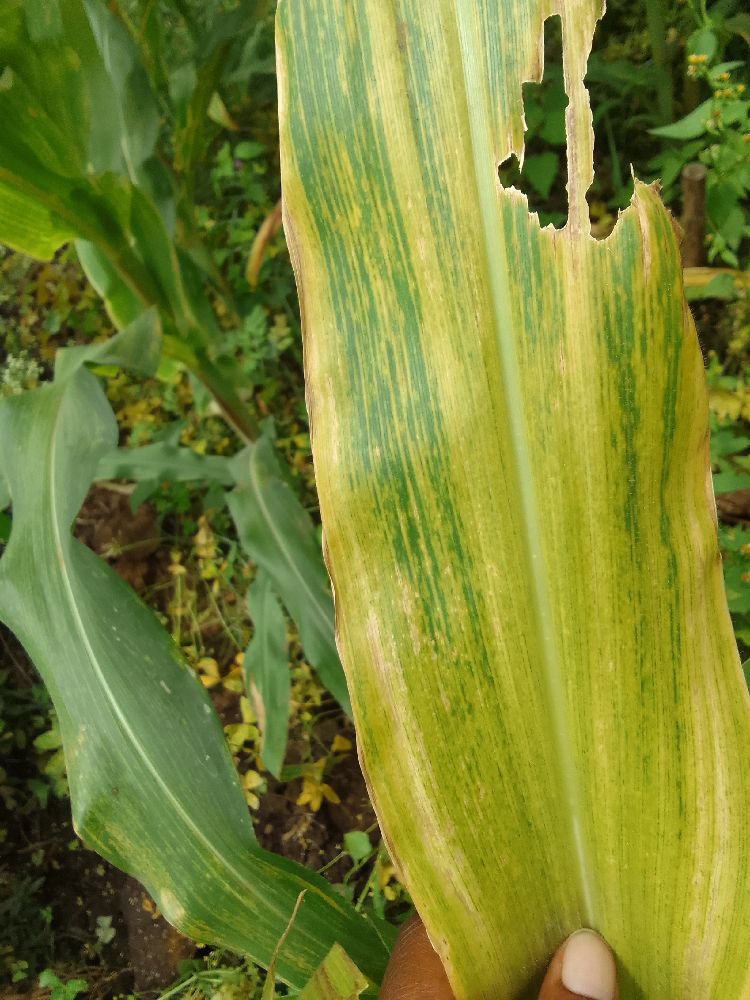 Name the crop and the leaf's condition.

maize, maize lethal necrosis
